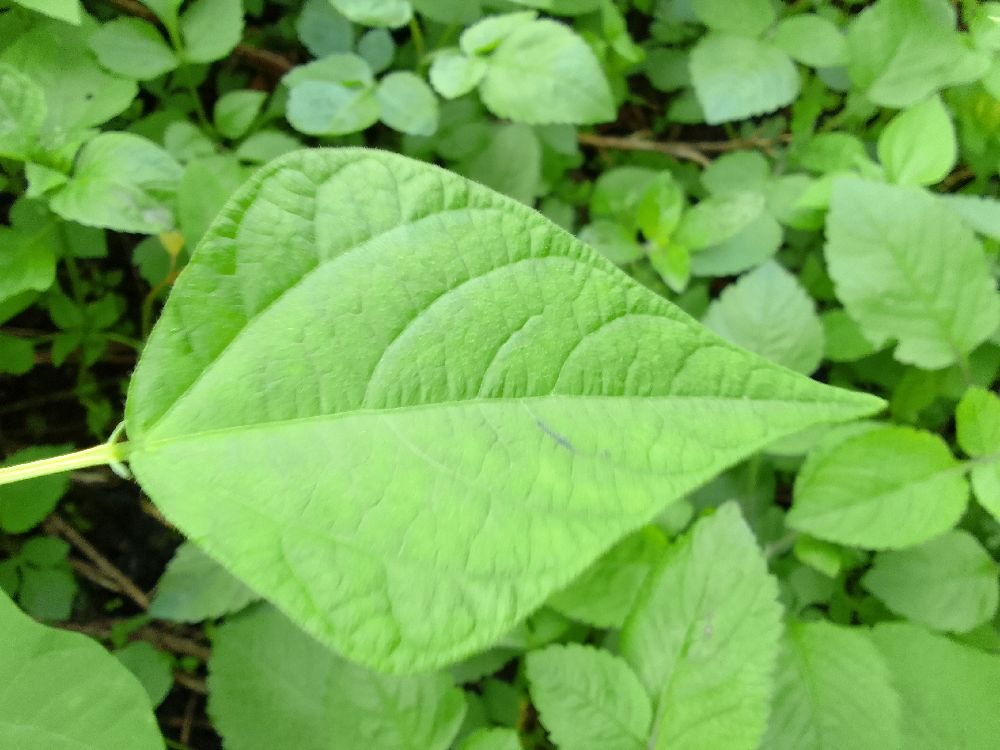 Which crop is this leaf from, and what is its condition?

common bean, healthy
